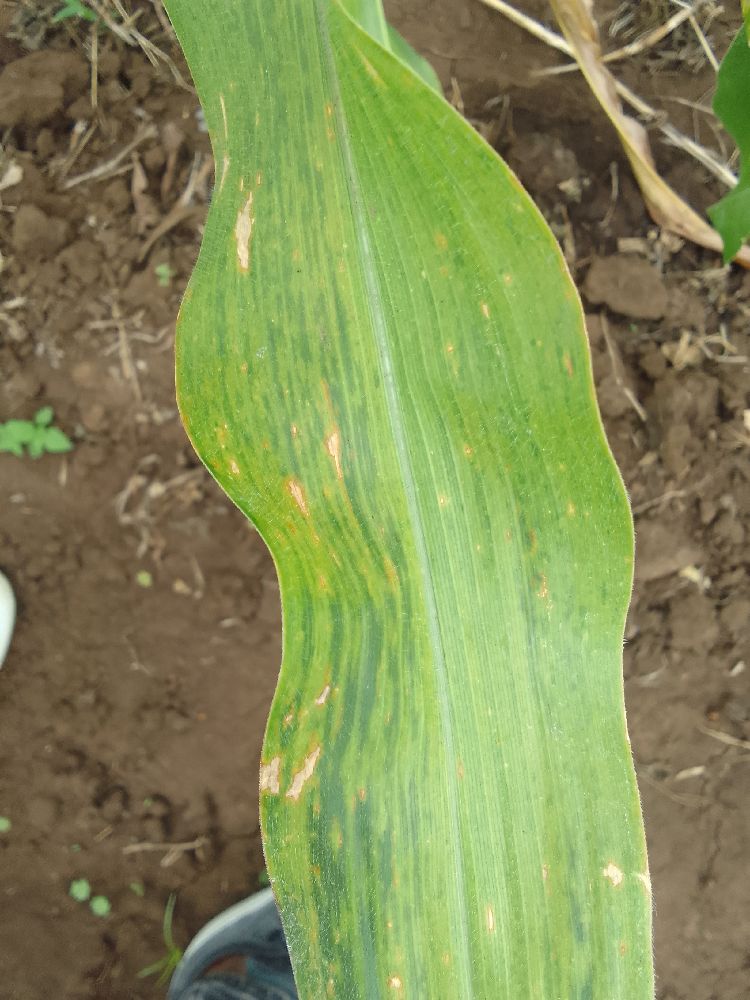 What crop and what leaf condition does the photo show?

maize, maize lethal necrosis
